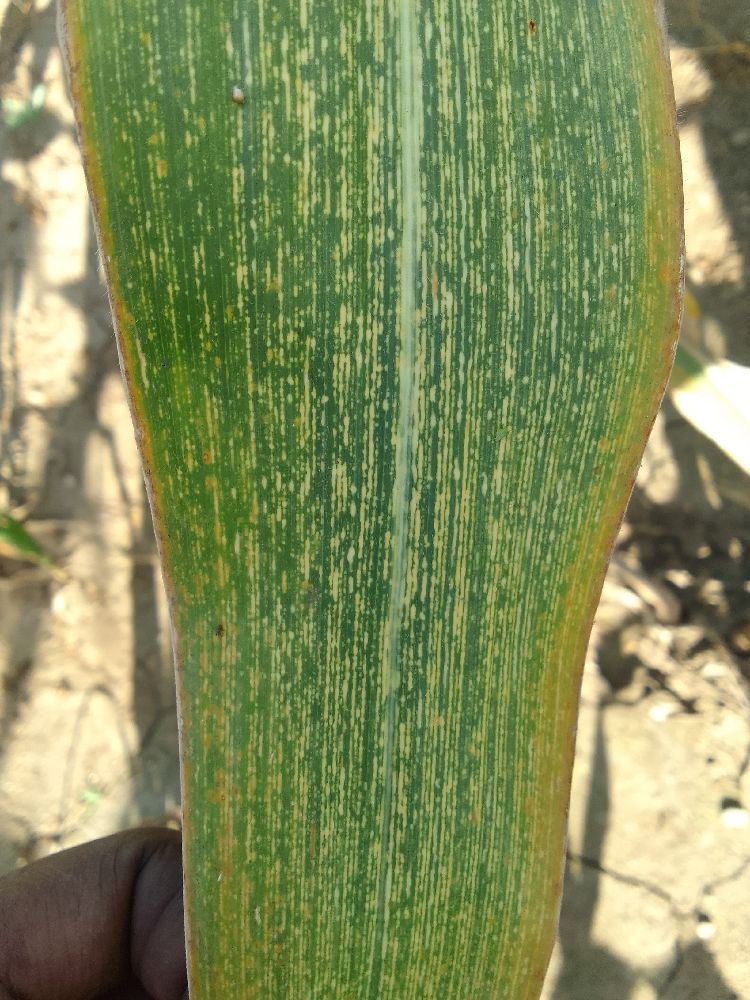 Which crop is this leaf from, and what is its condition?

maize, maize streak virus
